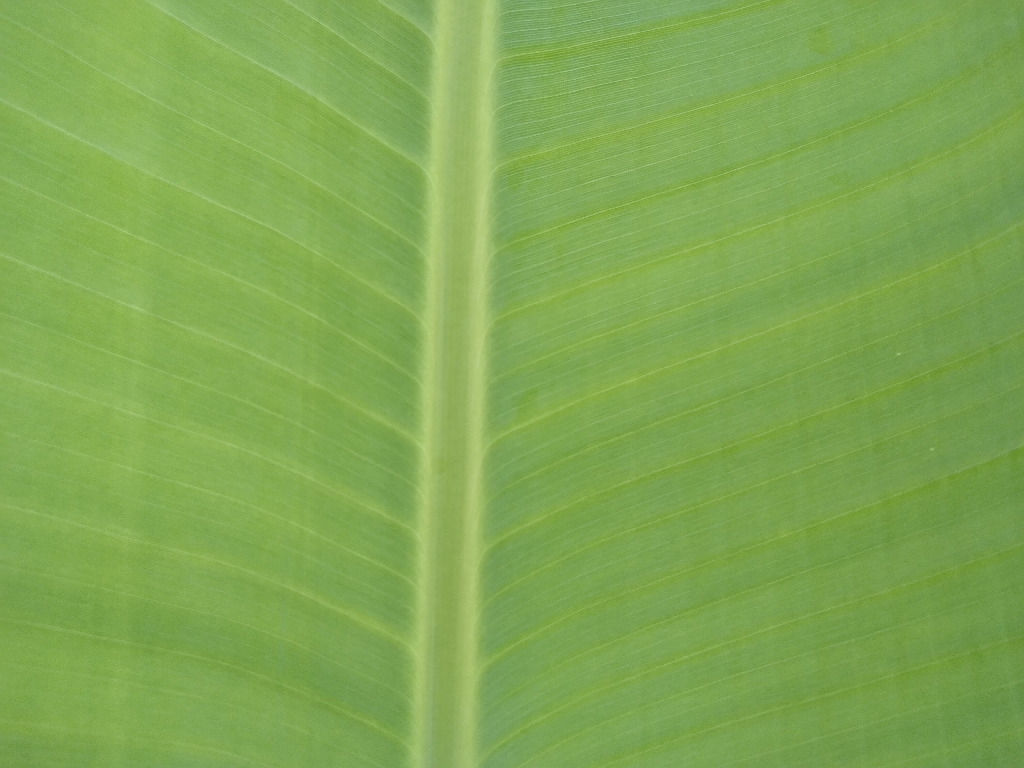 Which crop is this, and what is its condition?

banana, healthy
